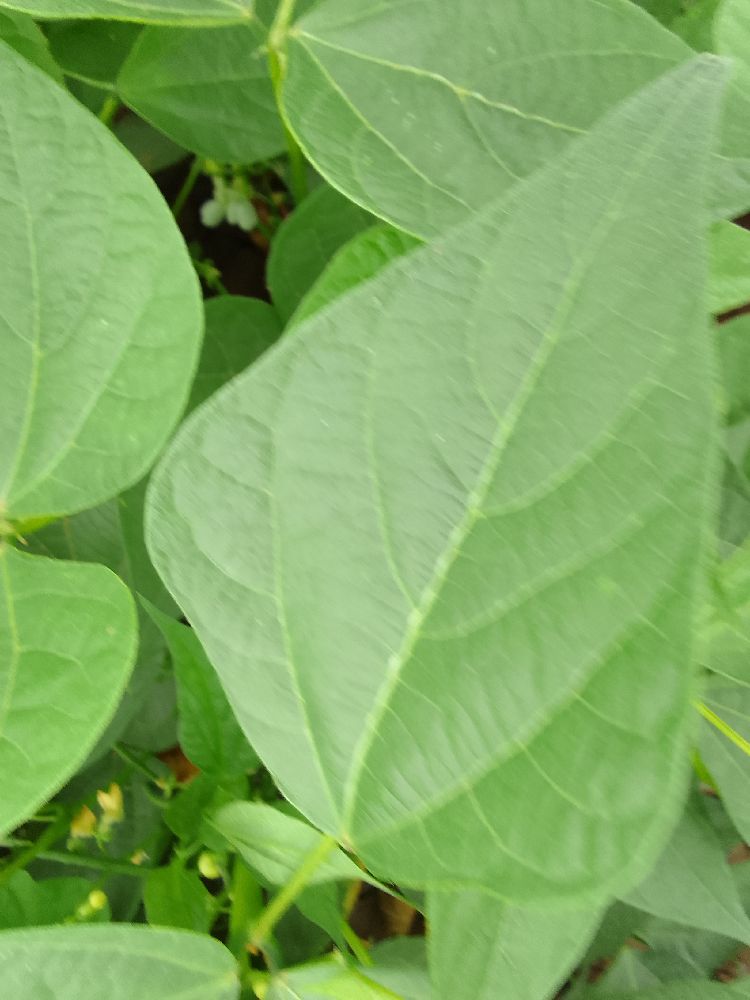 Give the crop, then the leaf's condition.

common bean, healthy
